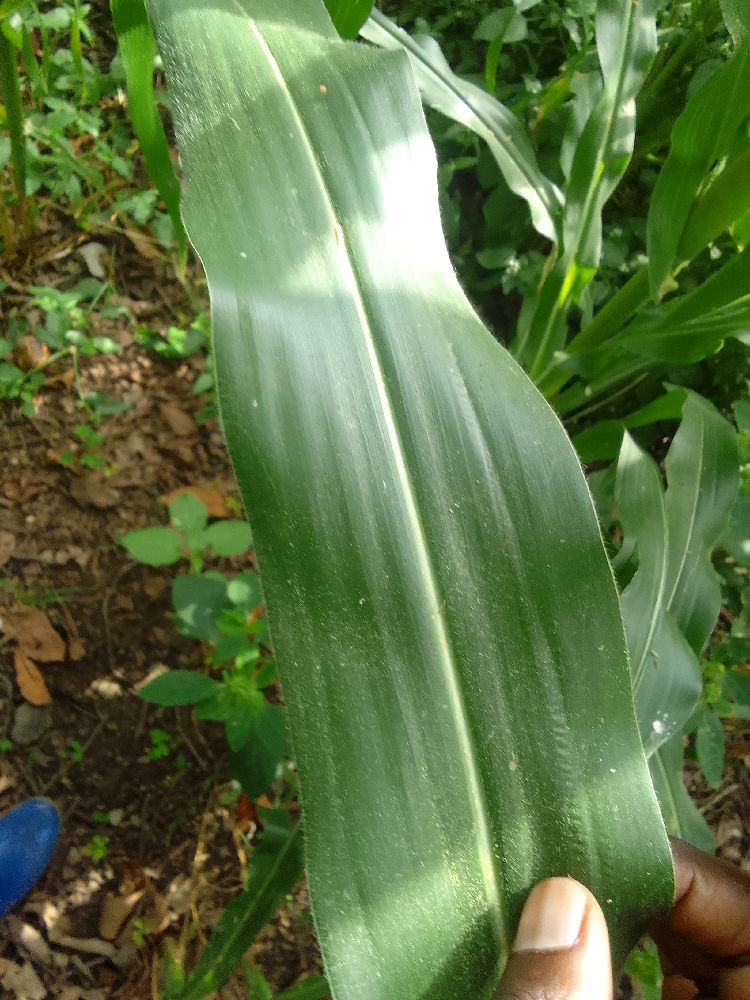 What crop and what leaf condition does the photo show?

maize, healthy
